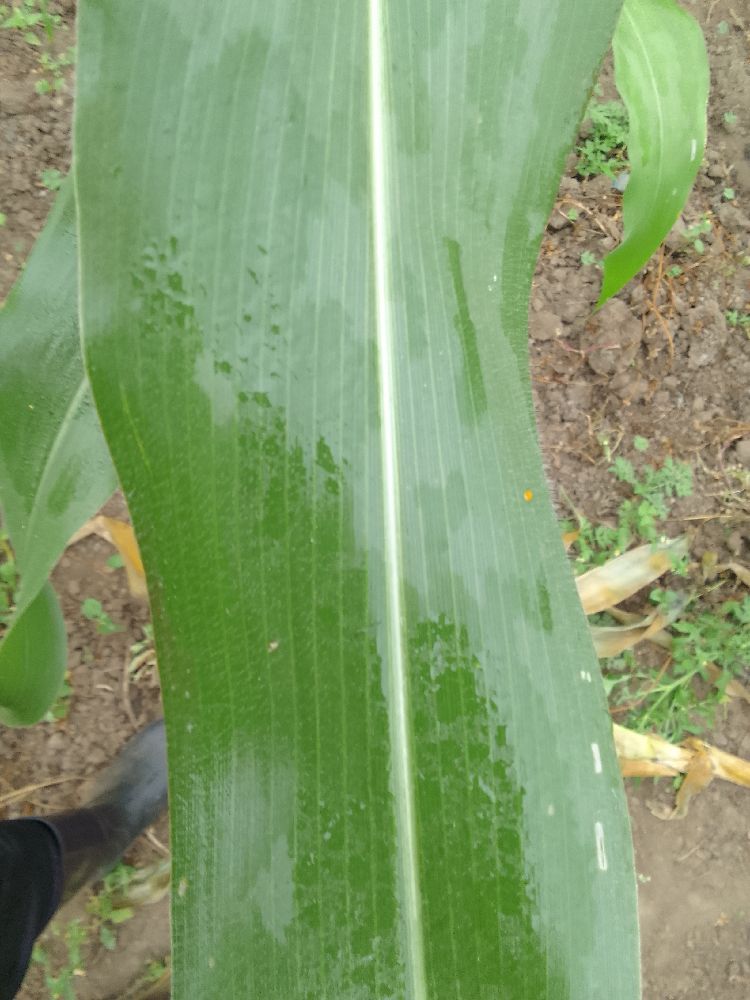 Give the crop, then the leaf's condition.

maize, healthy
